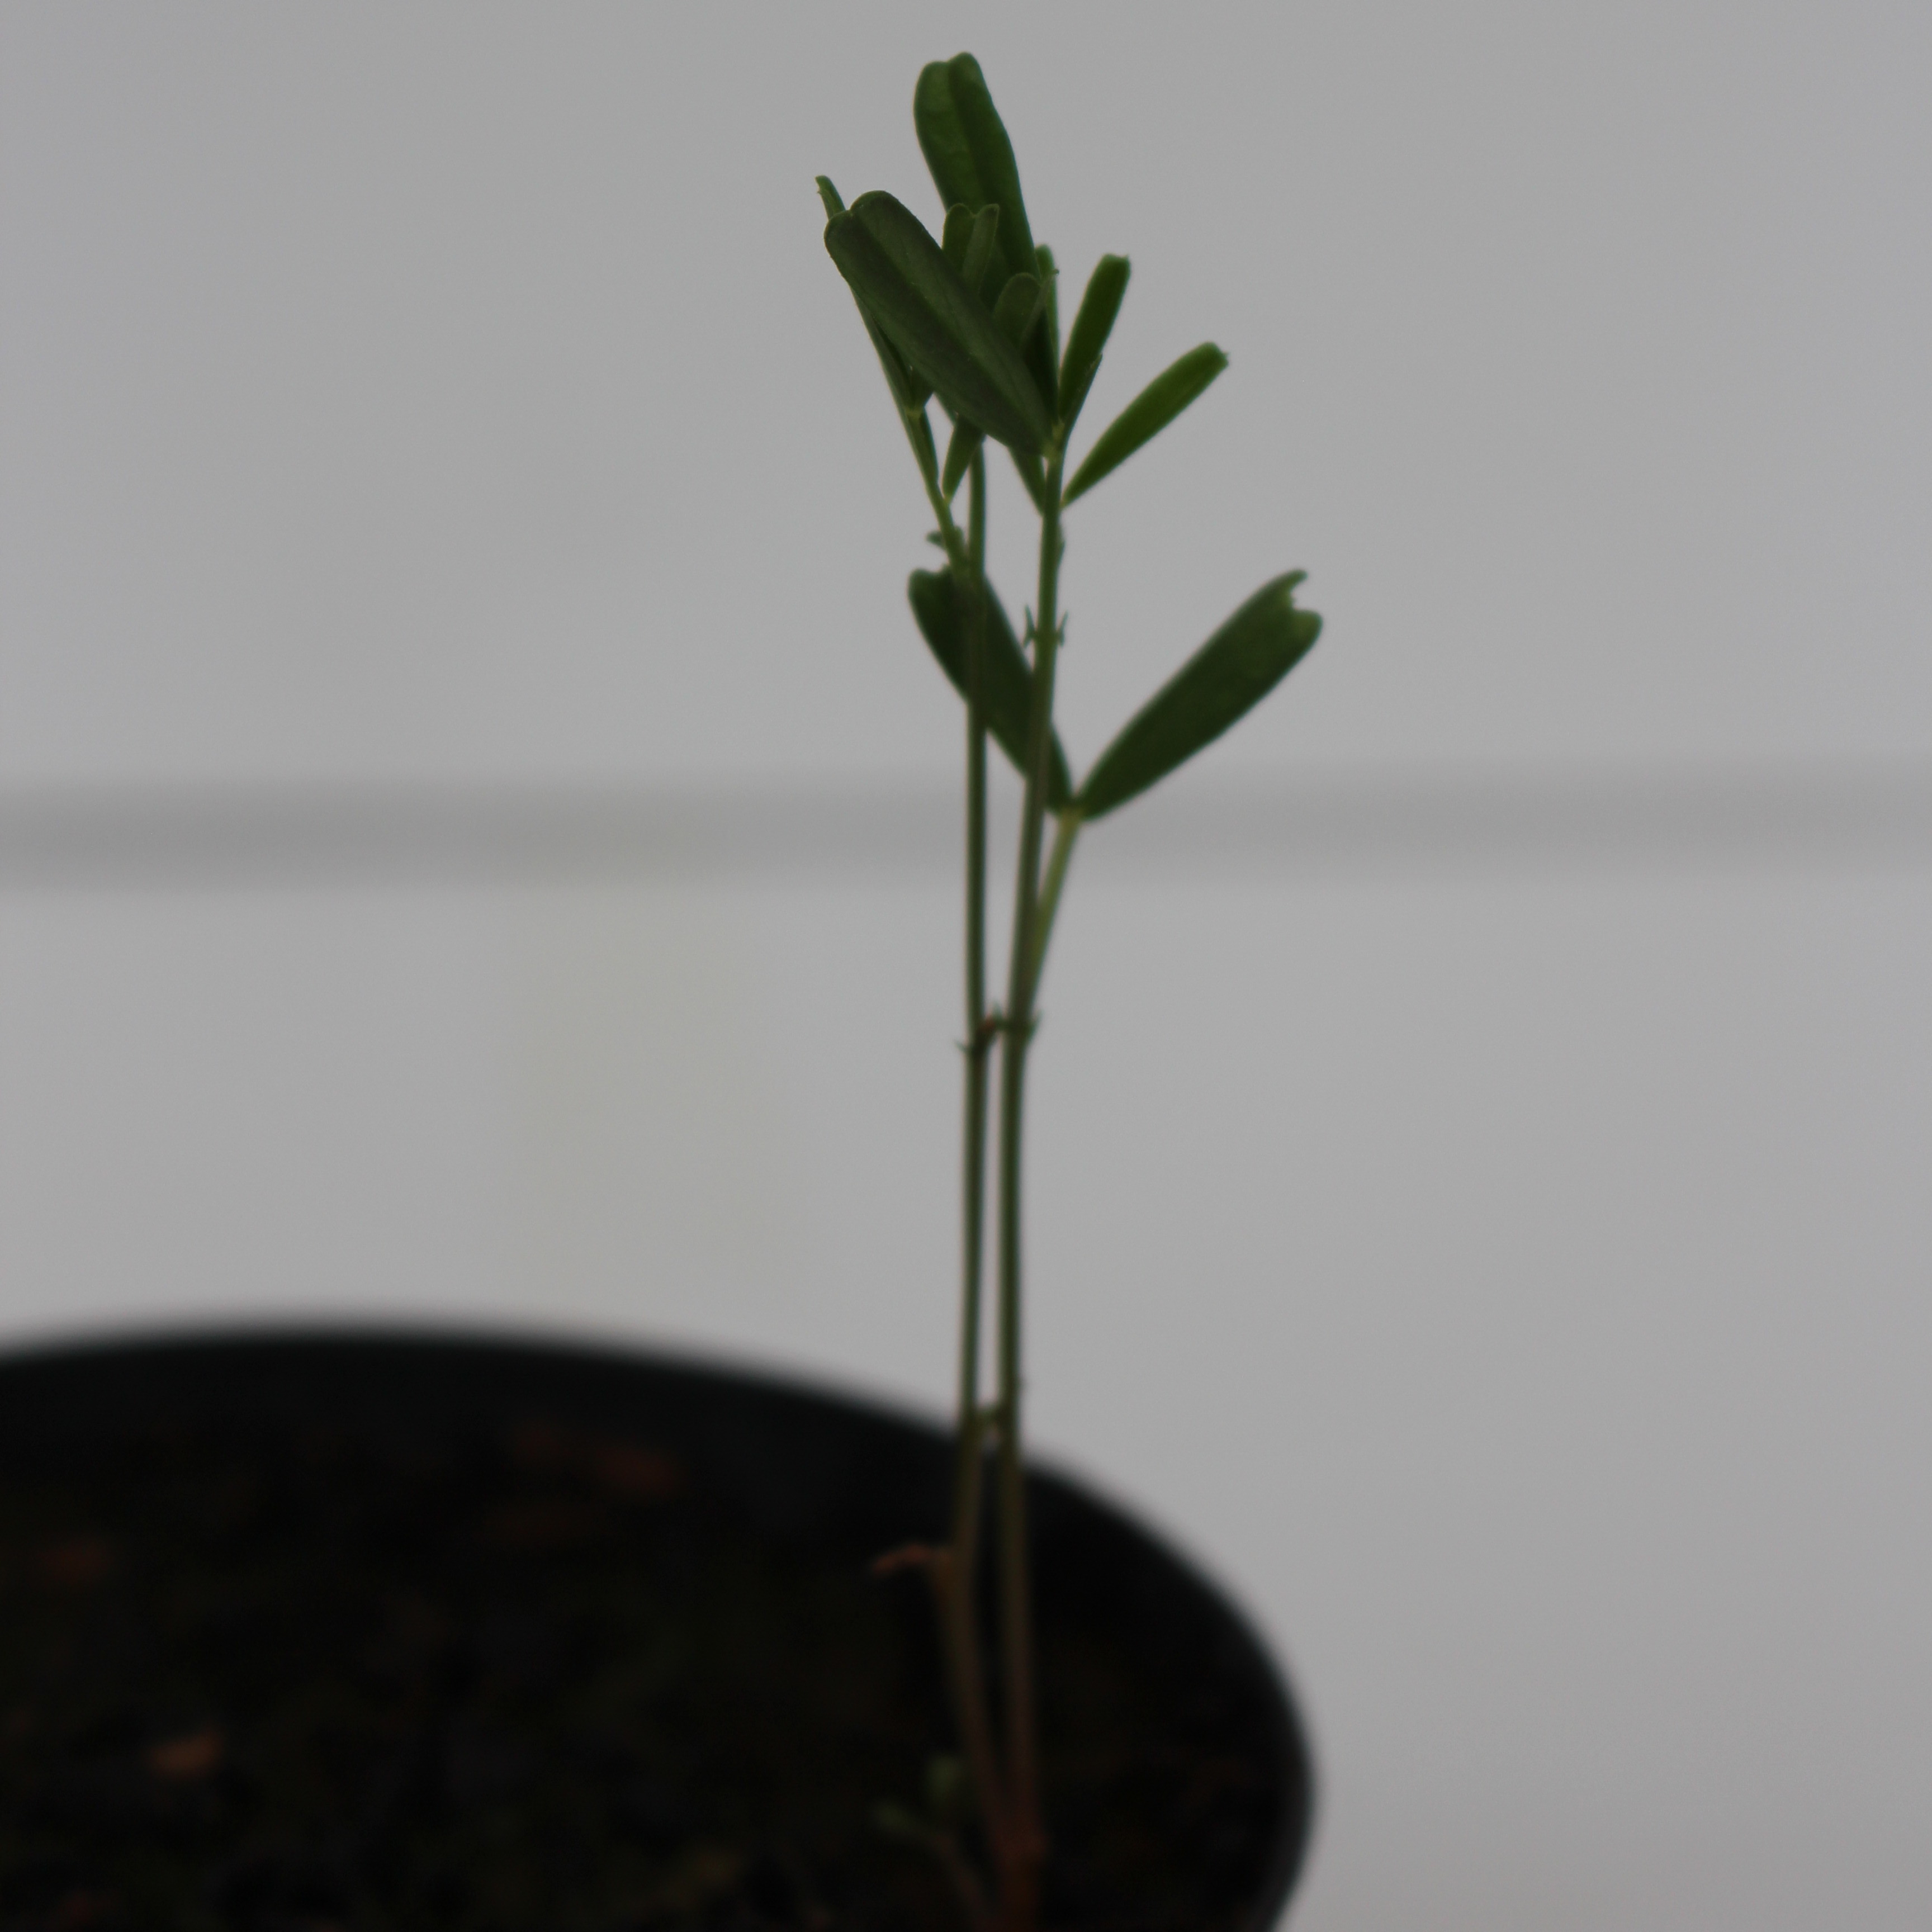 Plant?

Vicia sativa
